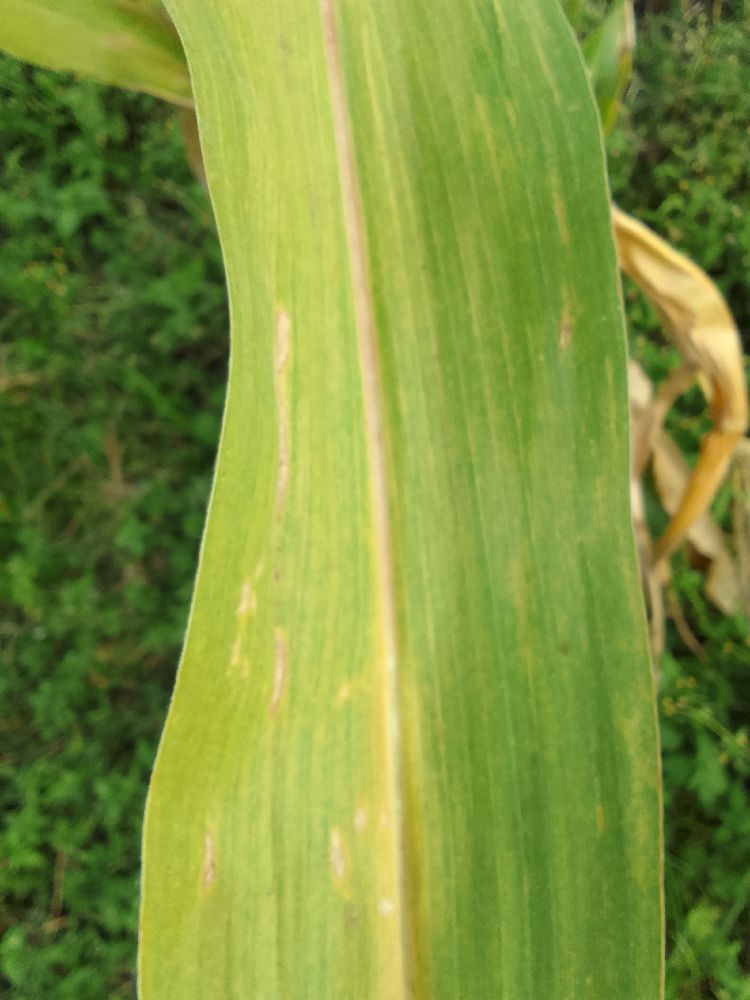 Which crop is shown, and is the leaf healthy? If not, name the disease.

maize, maize lethal necrosis
